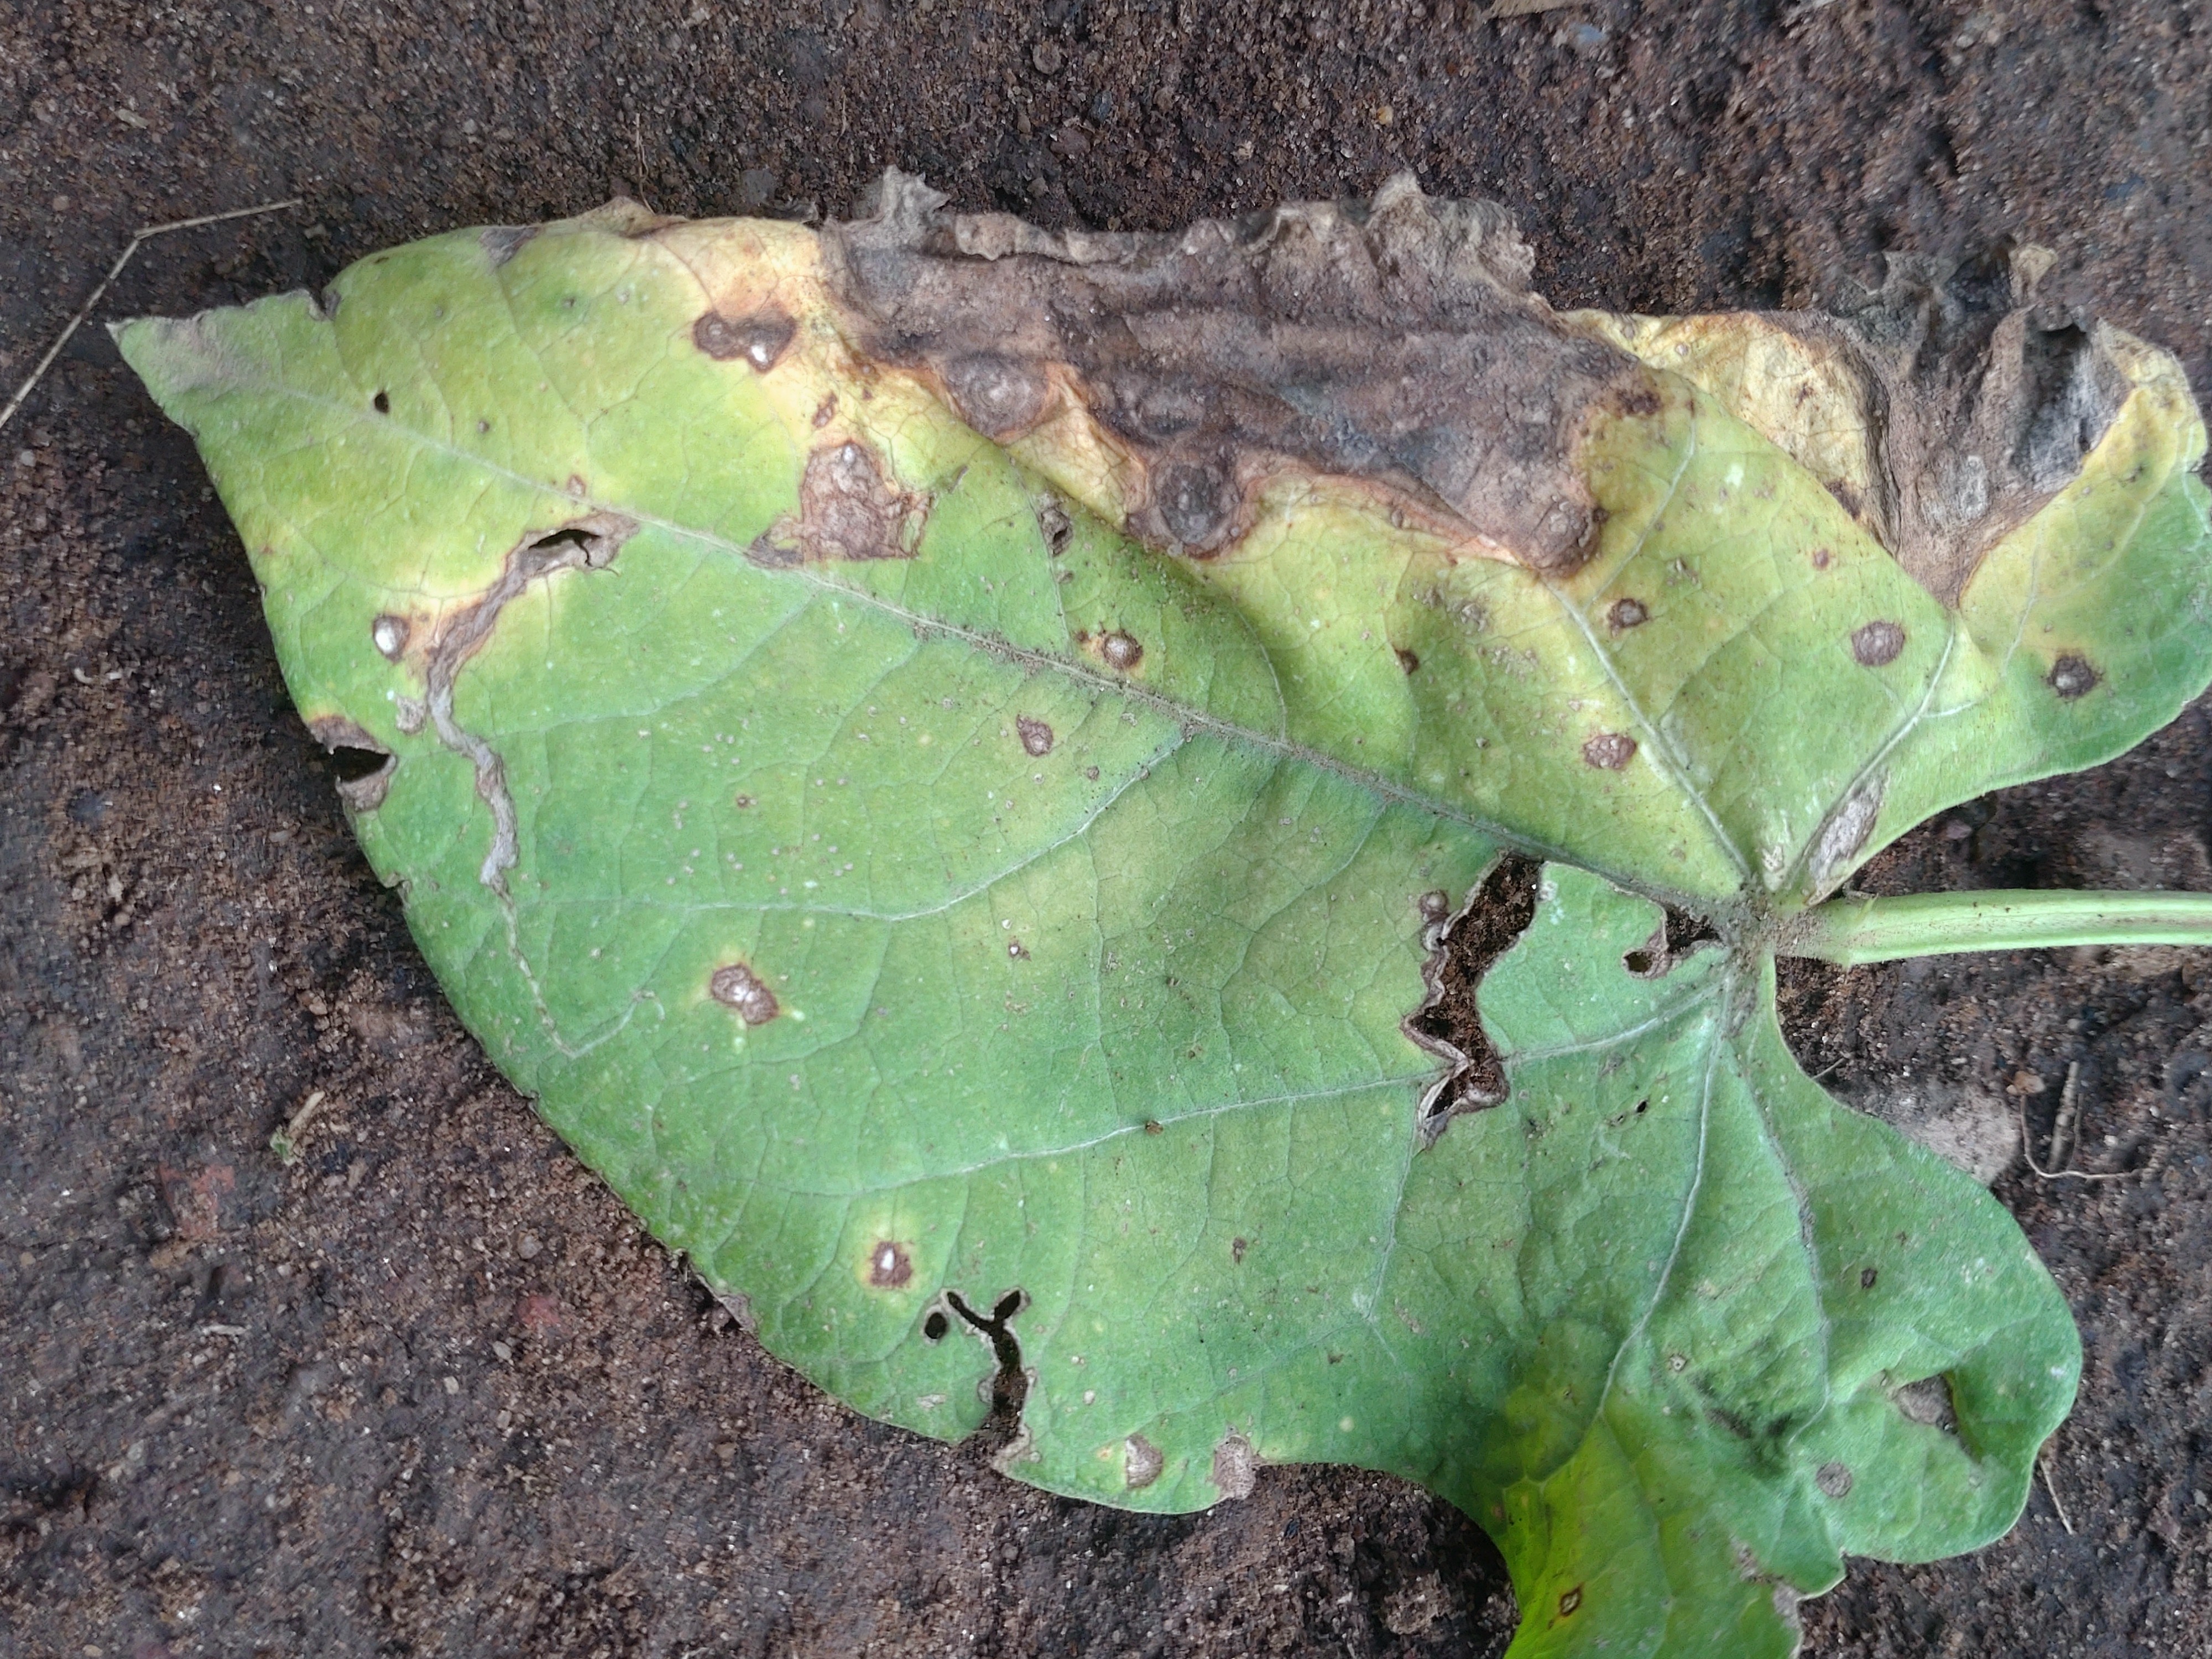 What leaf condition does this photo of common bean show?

anthracnose
